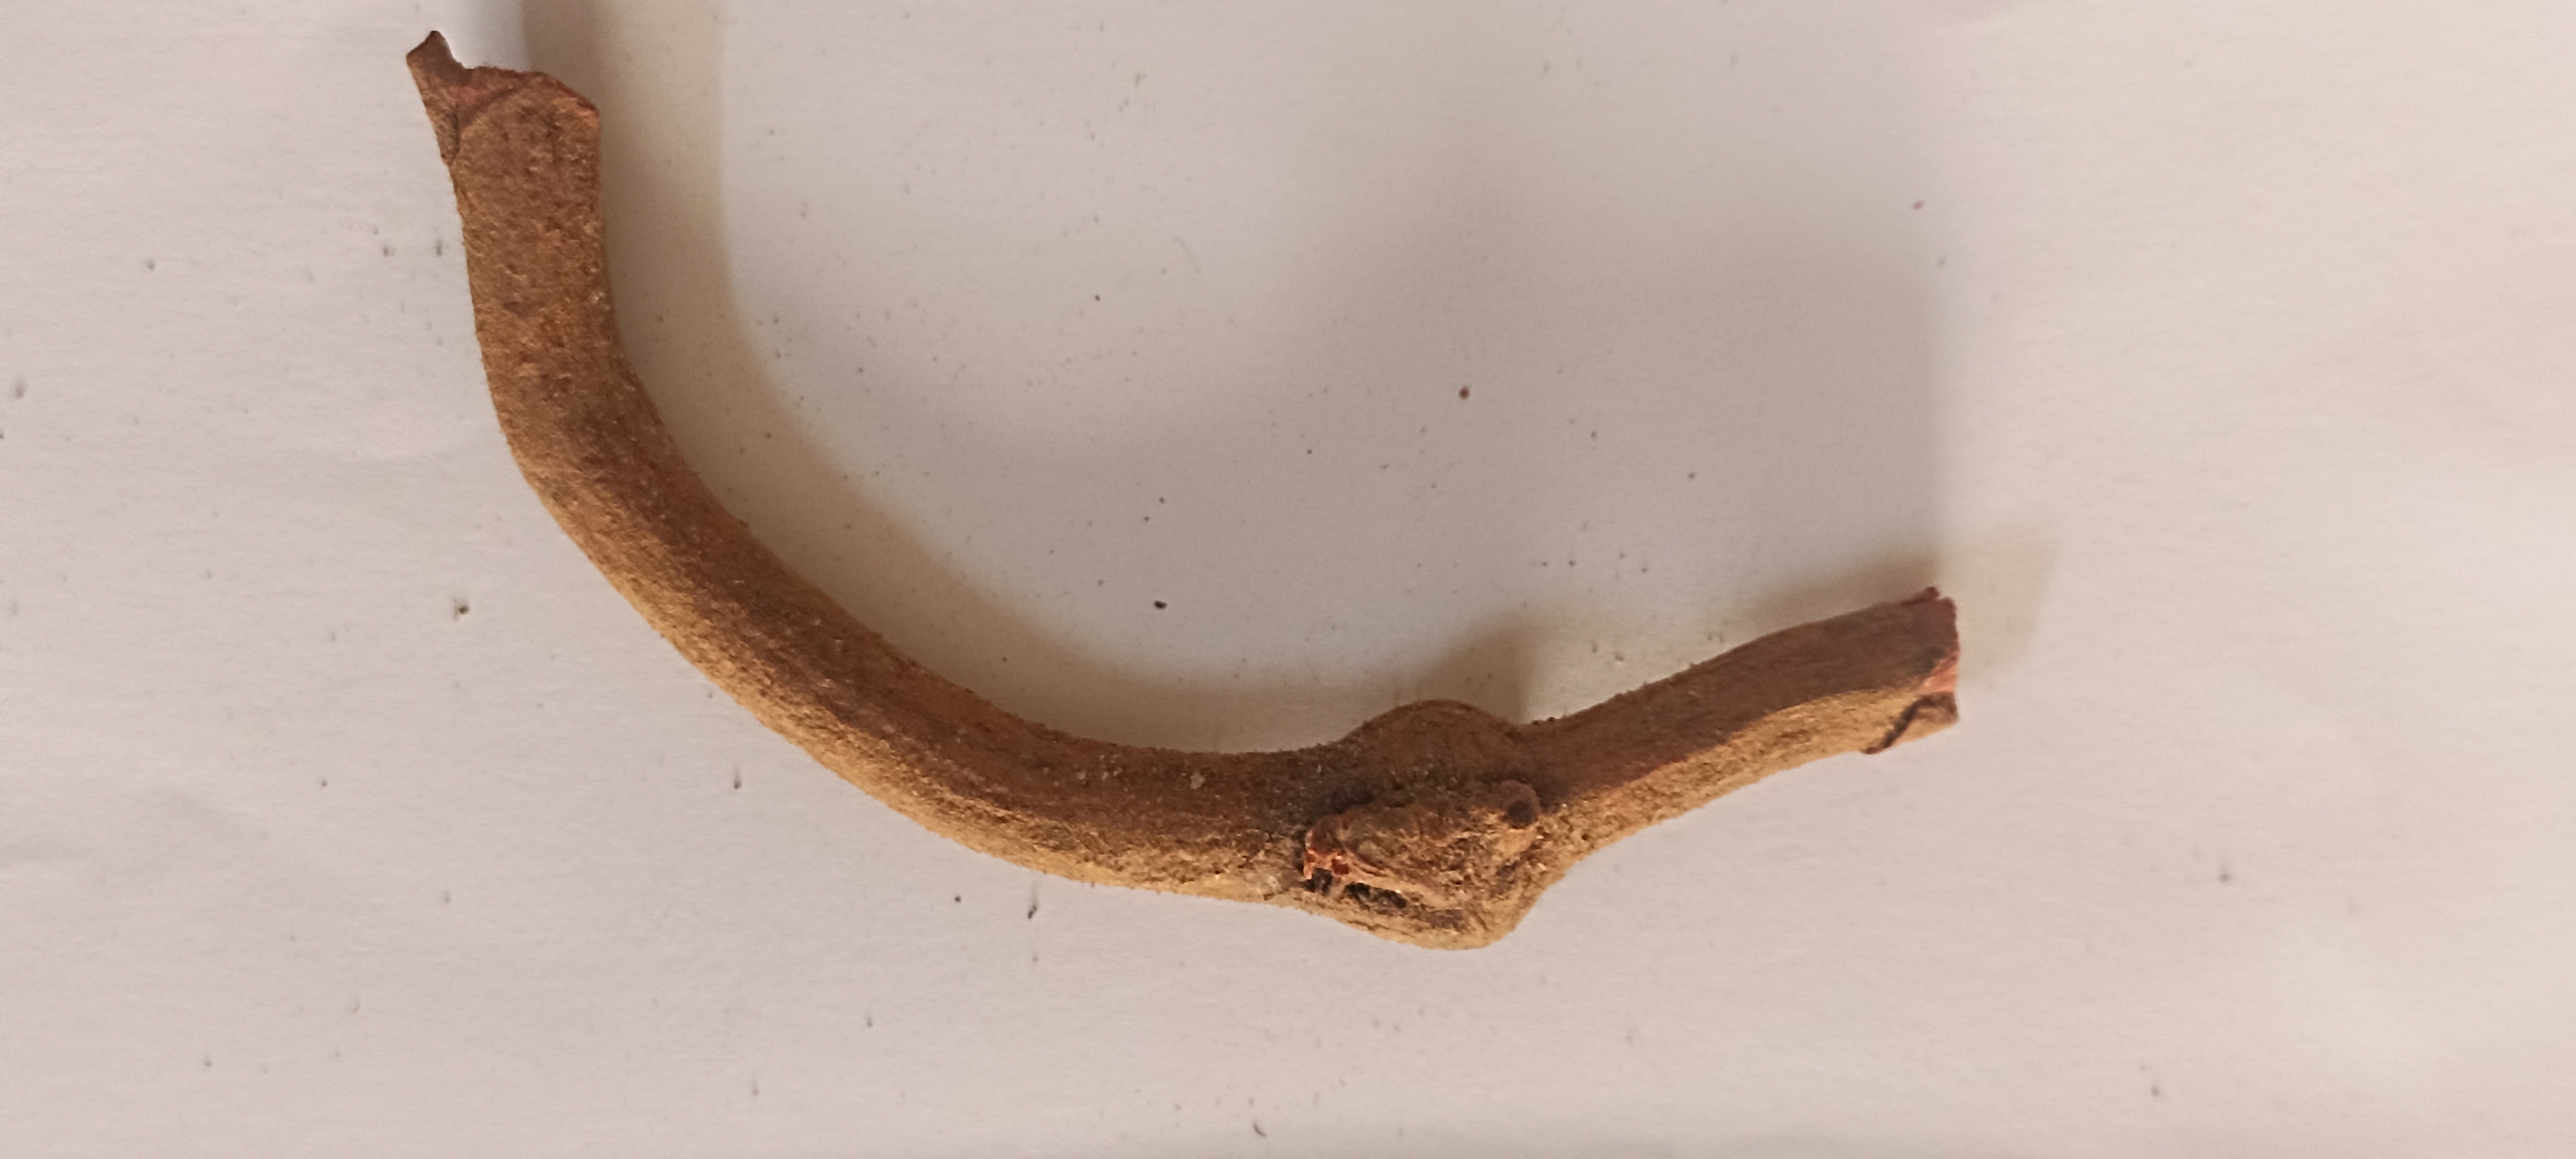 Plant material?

manjistha
